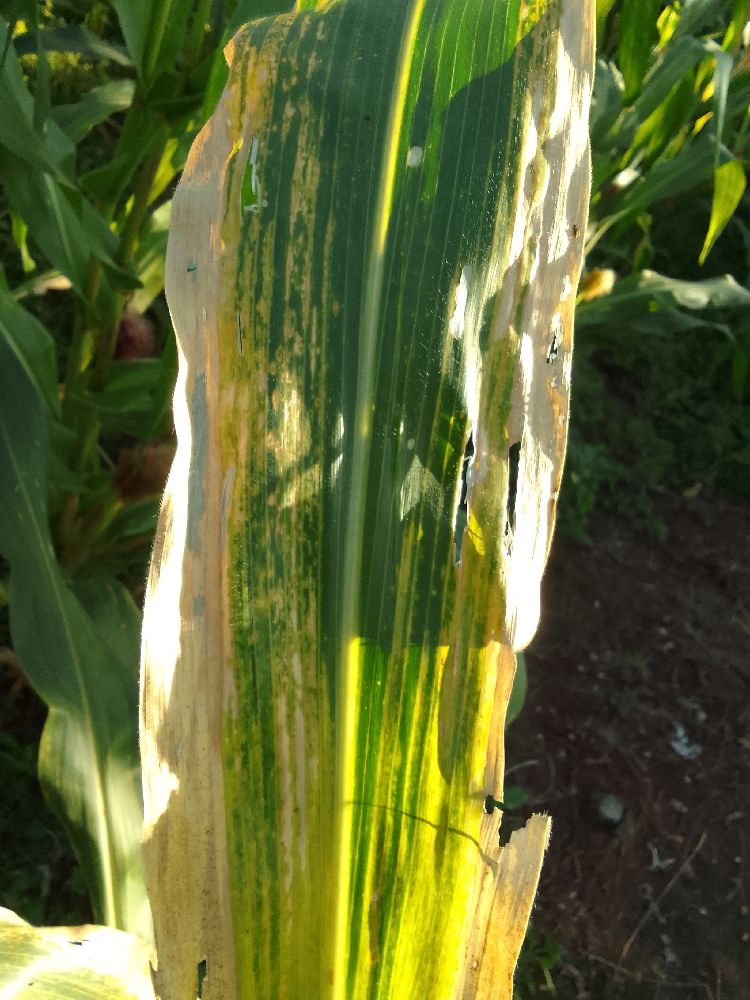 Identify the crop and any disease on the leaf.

maize, maize lethal necrosis
